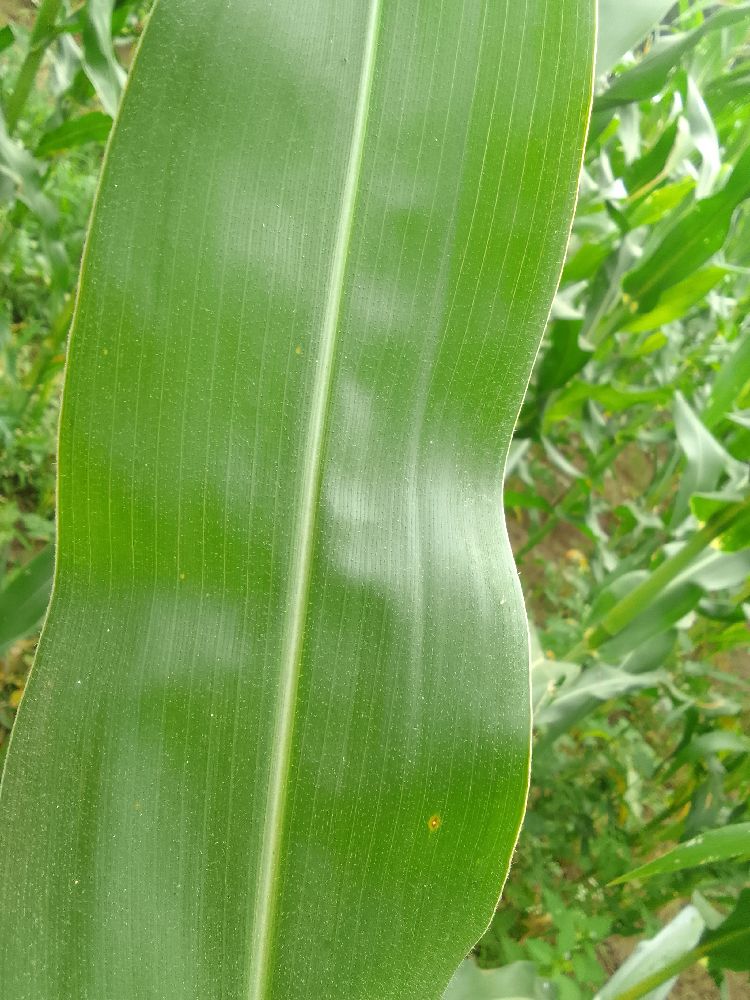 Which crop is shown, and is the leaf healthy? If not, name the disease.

maize, healthy
